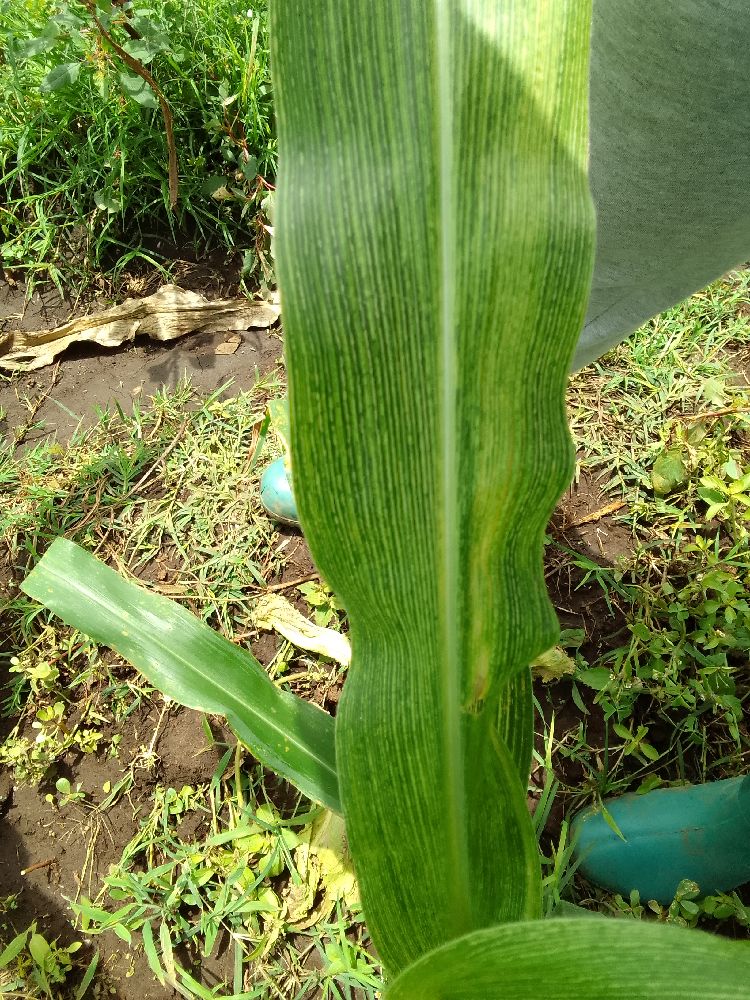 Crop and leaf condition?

maize, maize streak virus
